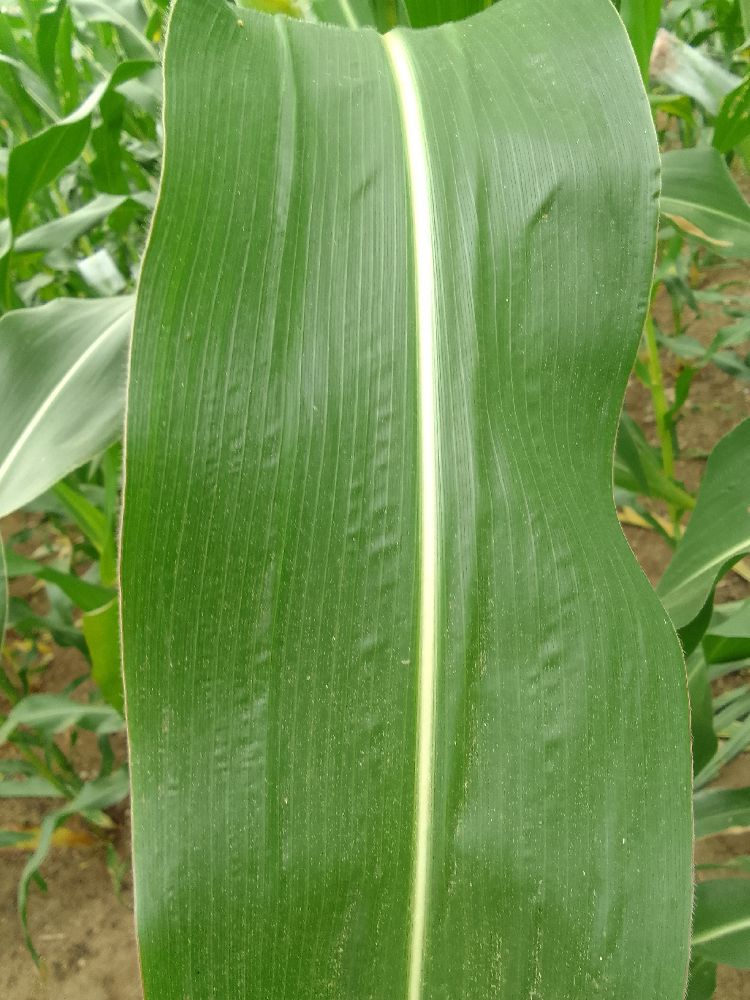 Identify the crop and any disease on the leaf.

maize, healthy
